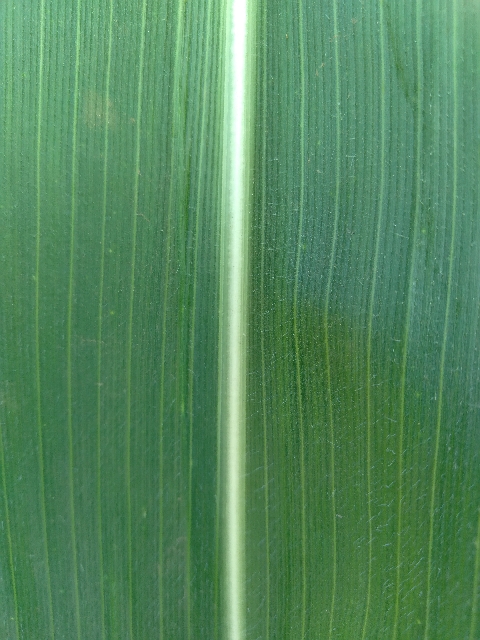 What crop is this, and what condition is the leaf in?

maize, healthy
